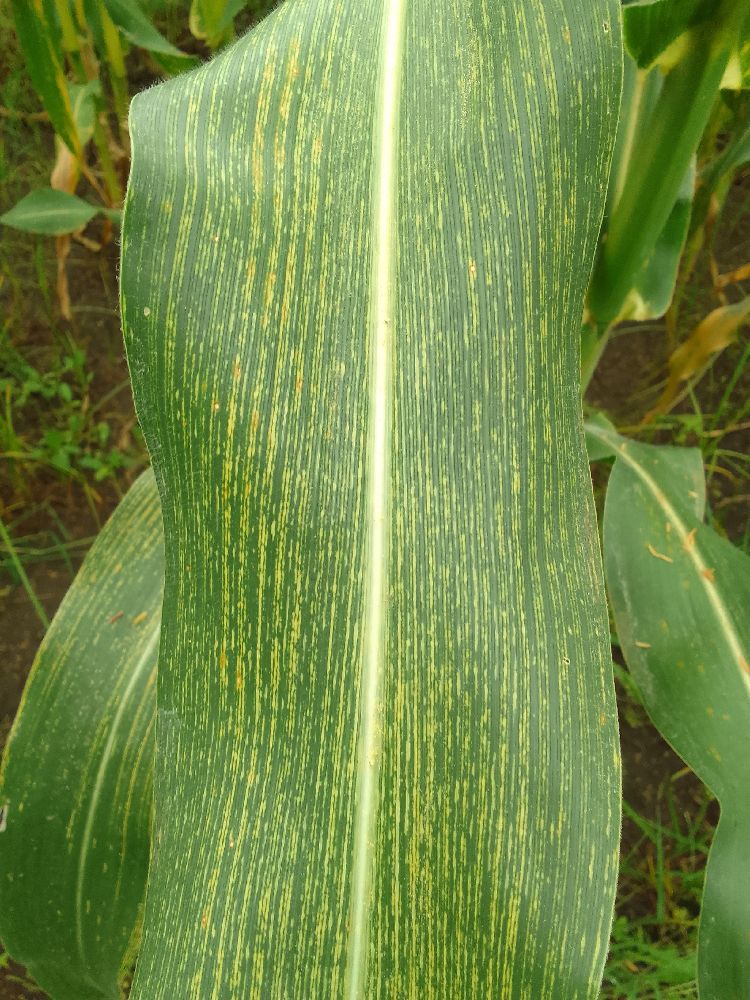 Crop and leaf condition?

maize, maize streak virus
